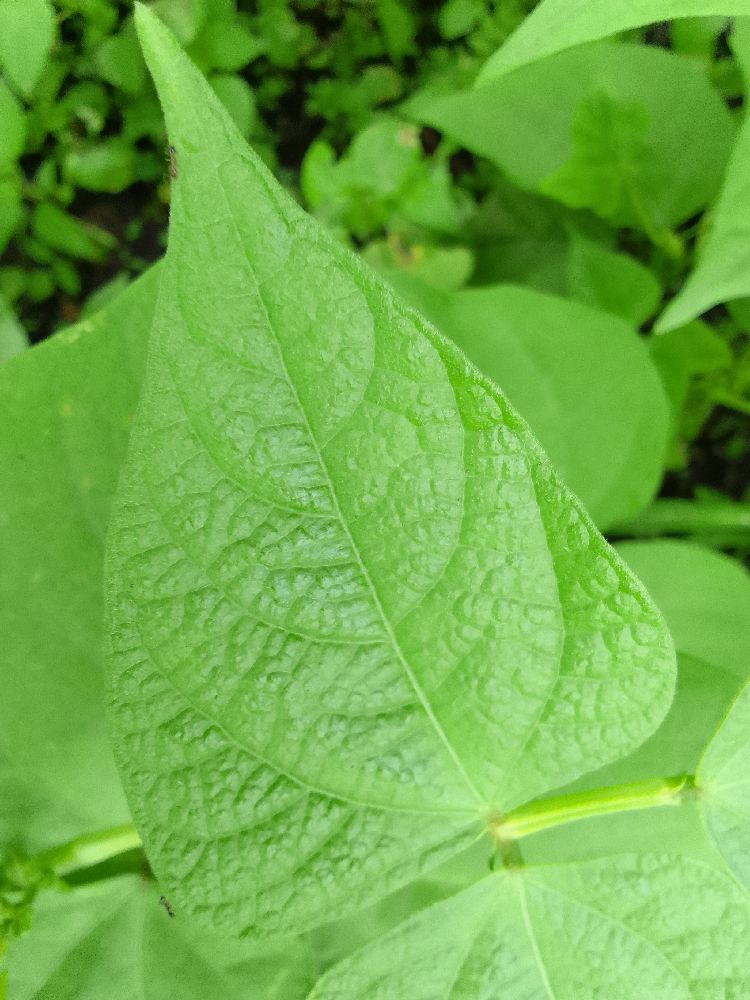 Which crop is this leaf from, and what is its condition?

common bean, healthy
